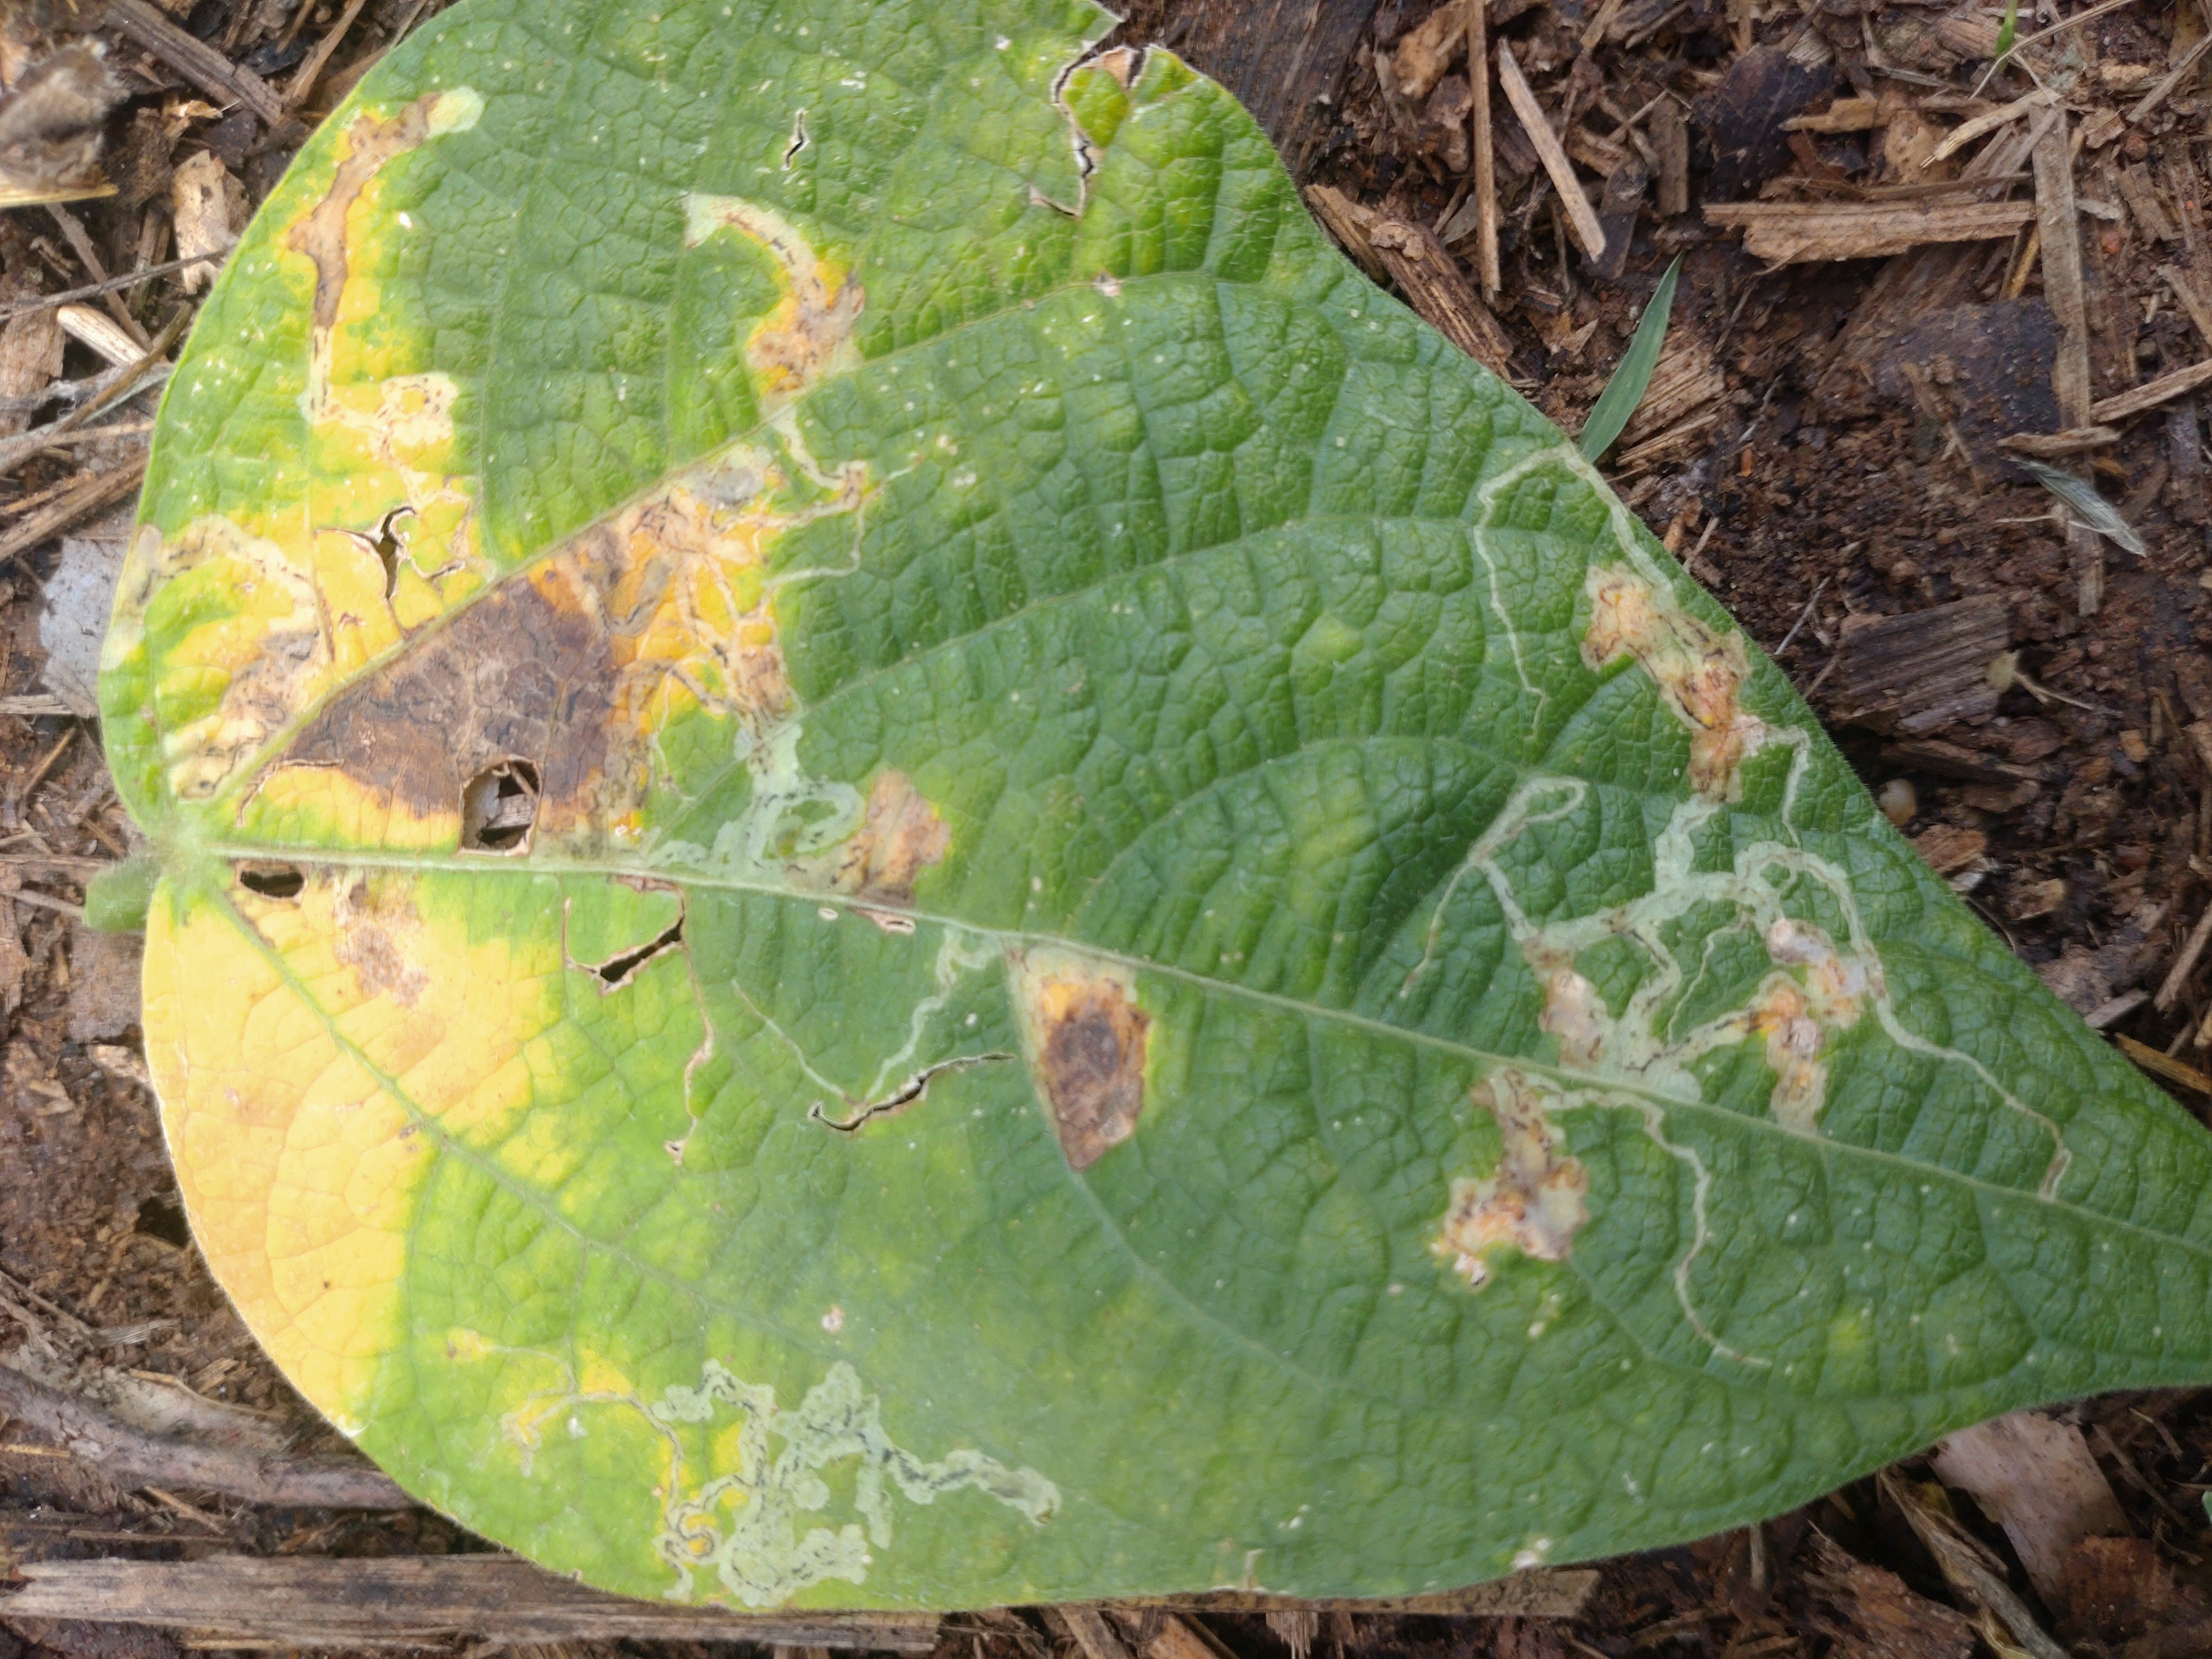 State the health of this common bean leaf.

anthracnose
